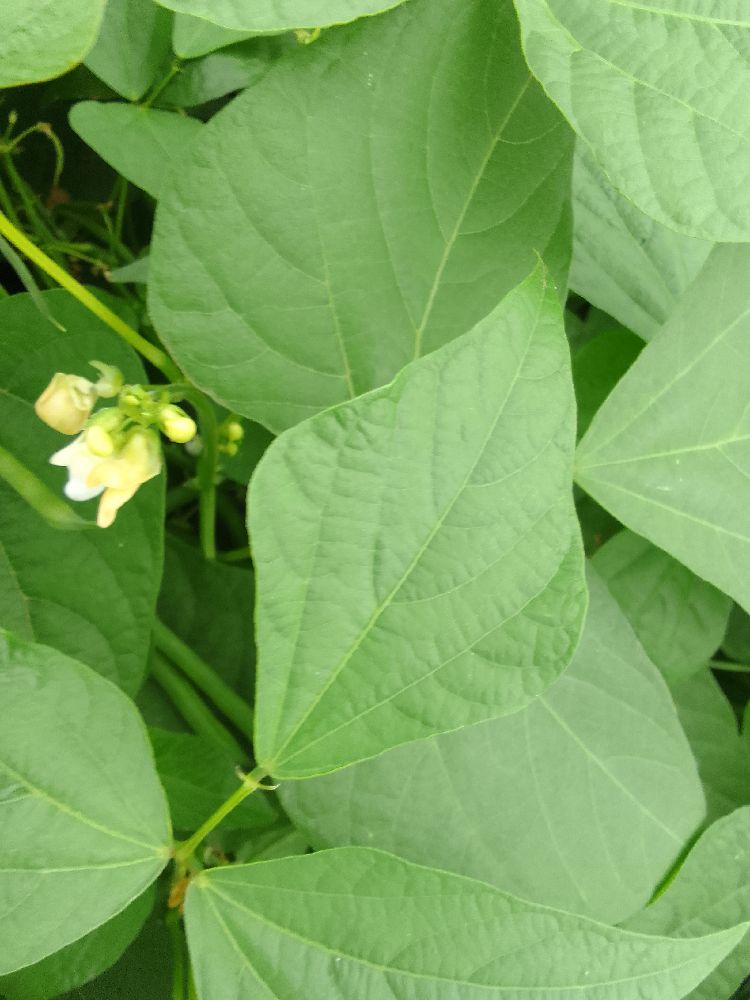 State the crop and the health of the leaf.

common bean, healthy
